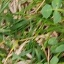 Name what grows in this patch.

unstructured weed
